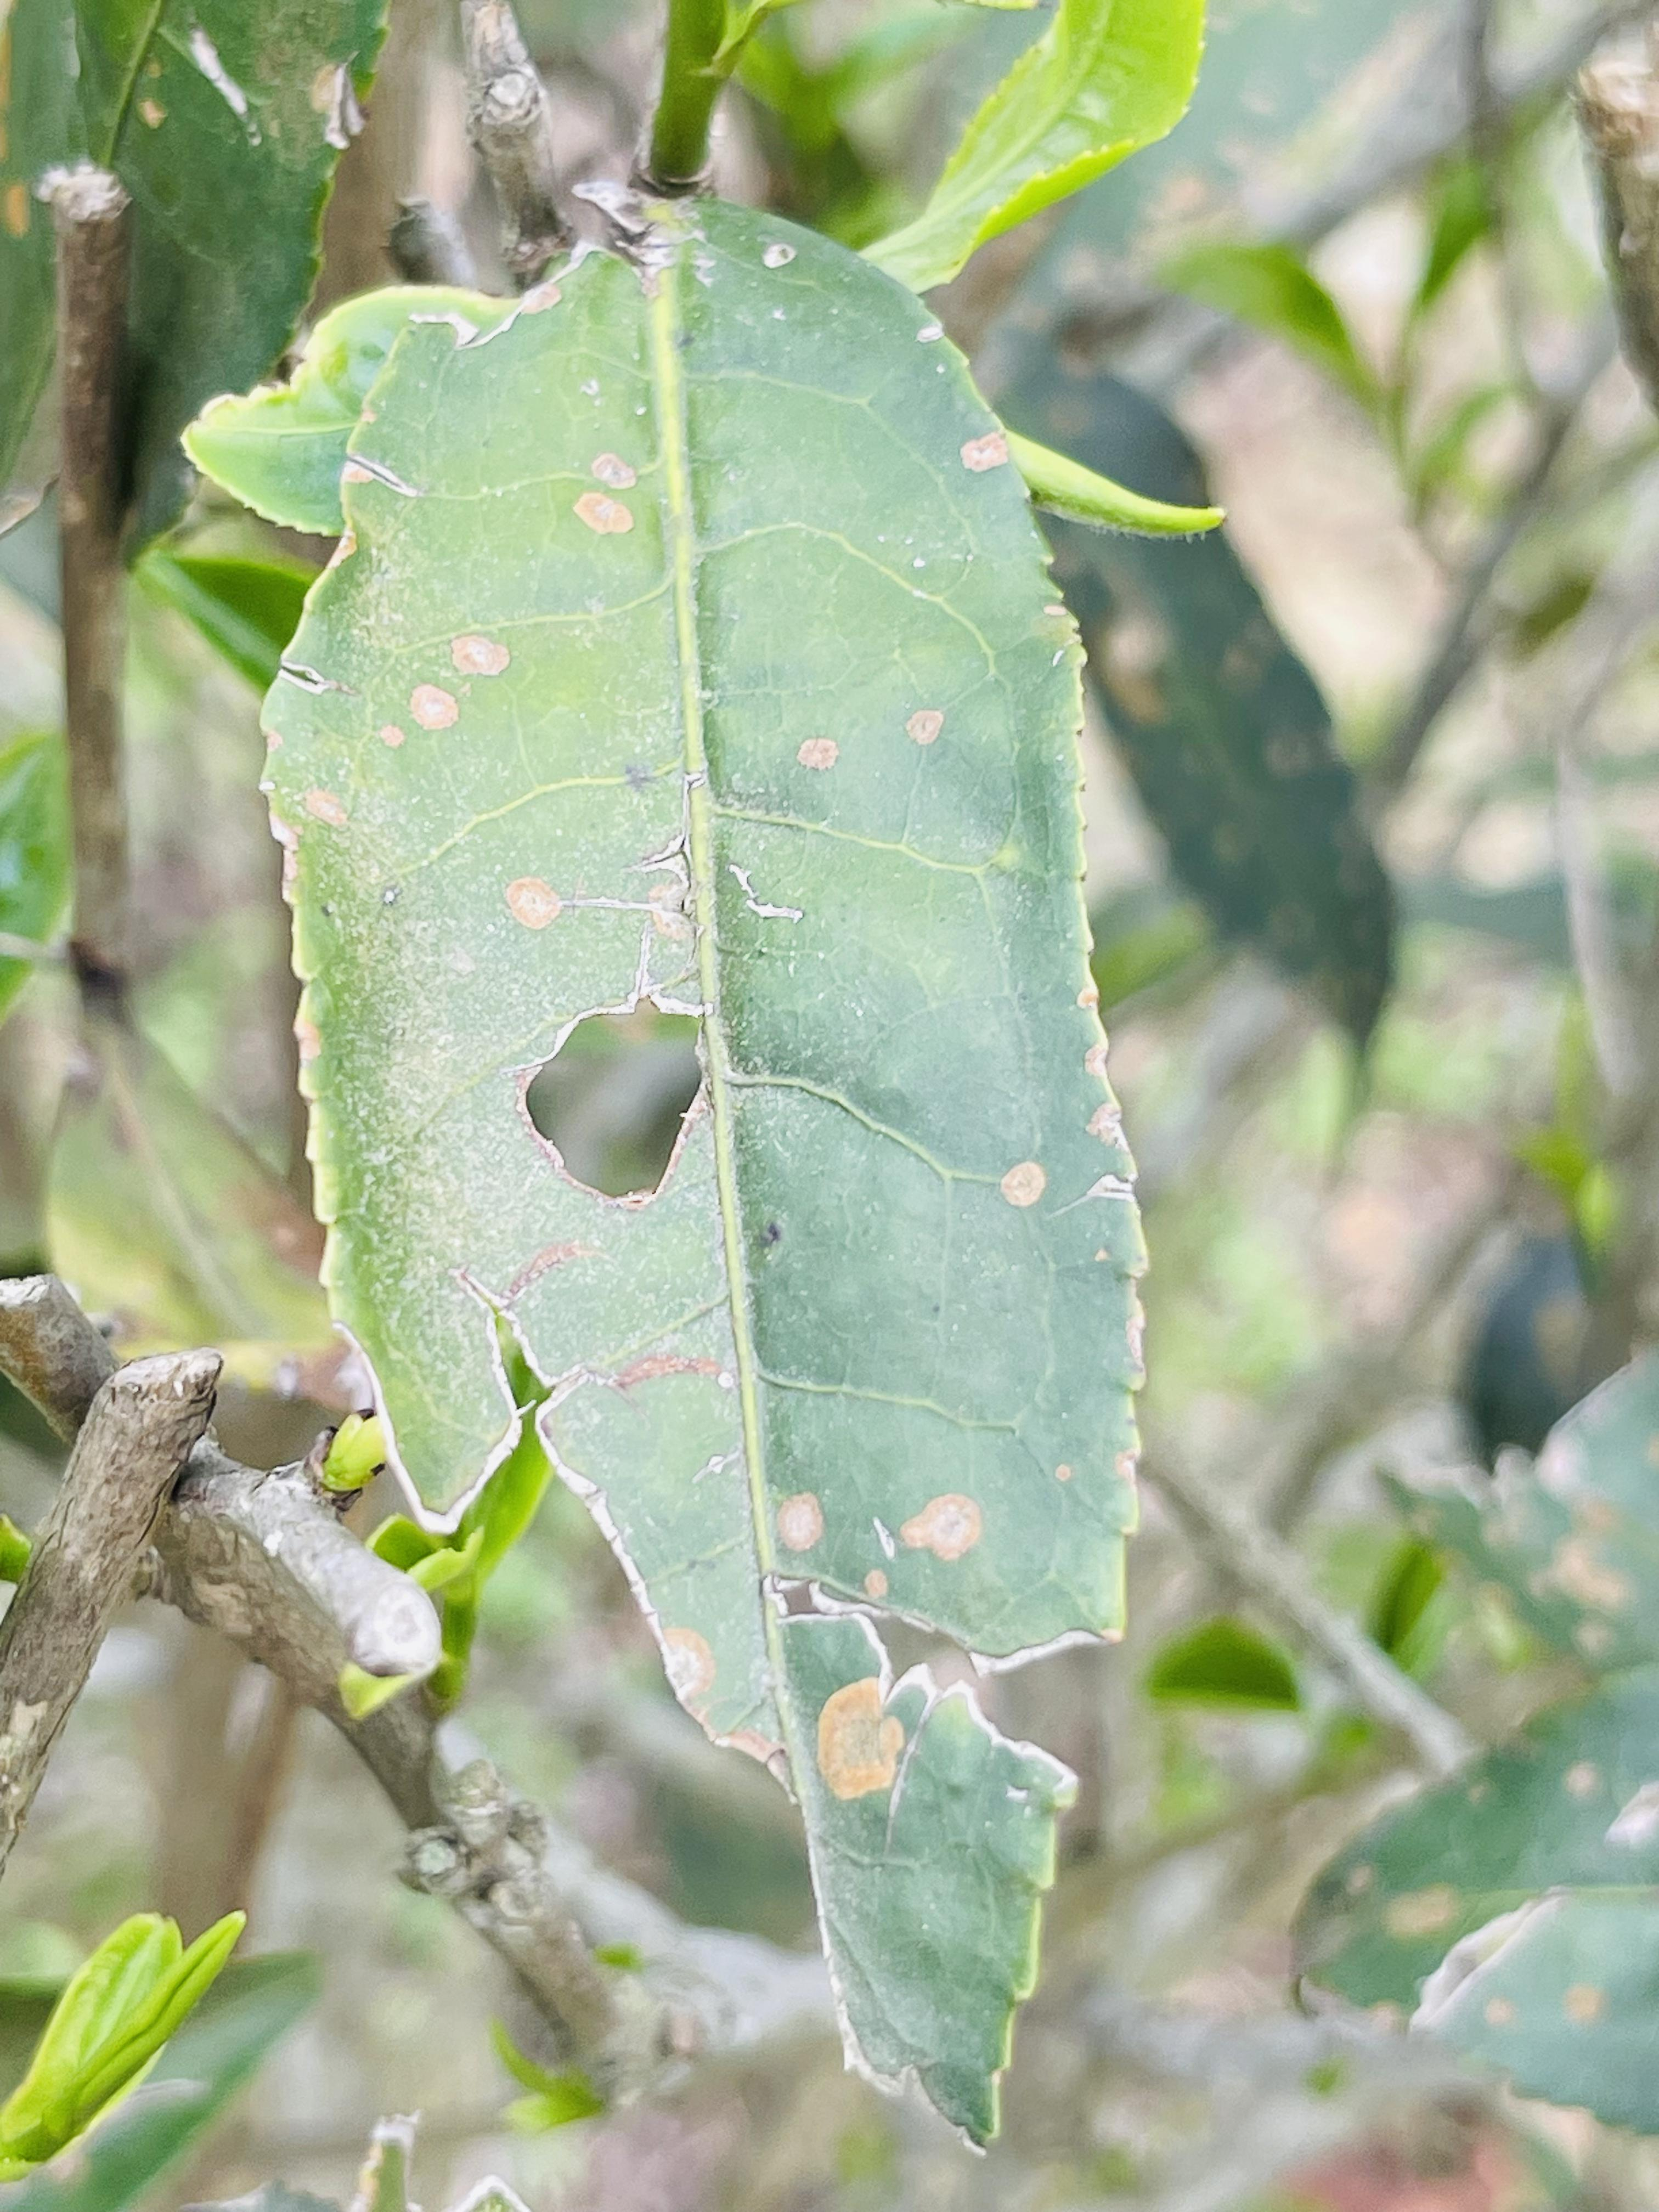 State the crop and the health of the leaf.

tea, red rust
